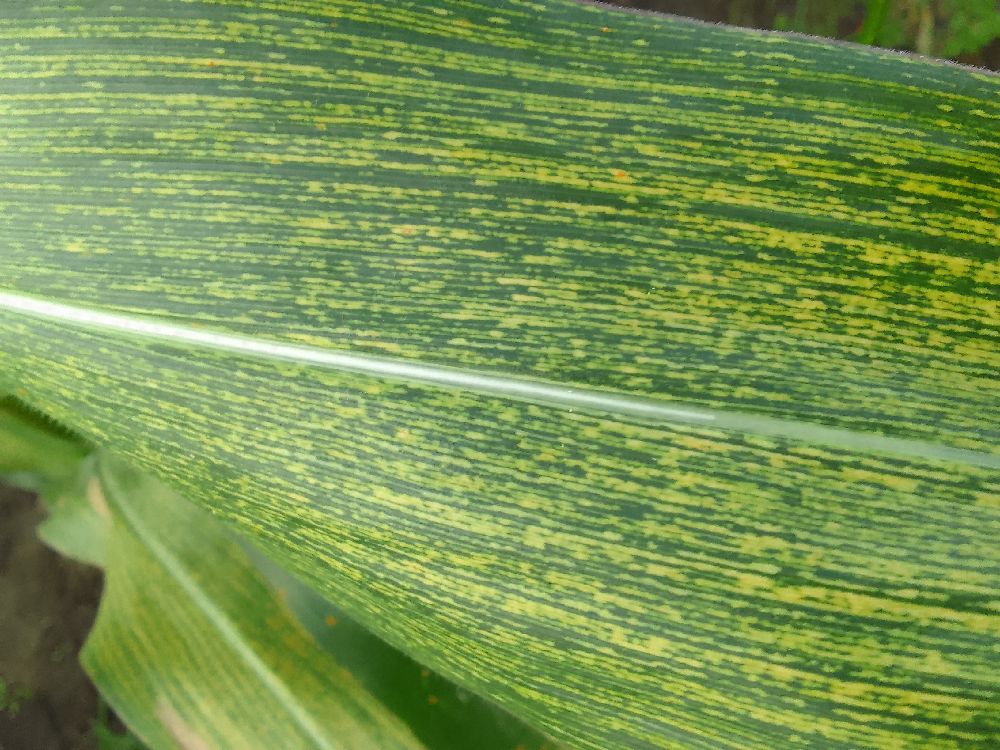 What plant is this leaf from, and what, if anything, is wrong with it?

maize, maize streak virus
